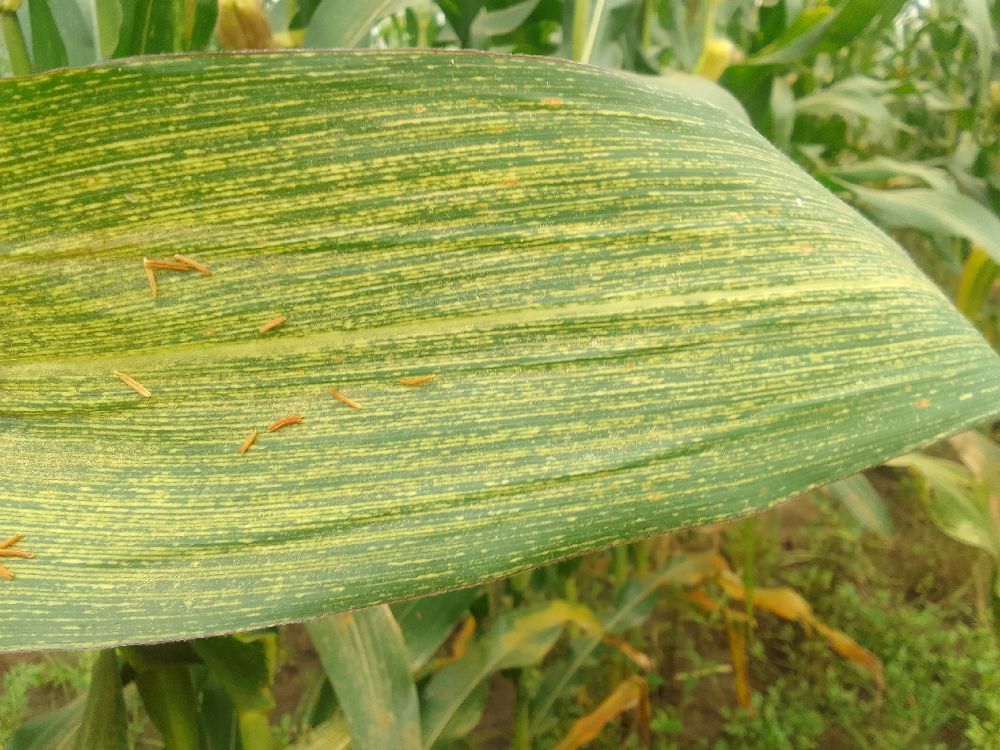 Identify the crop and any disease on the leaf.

maize, maize streak virus
